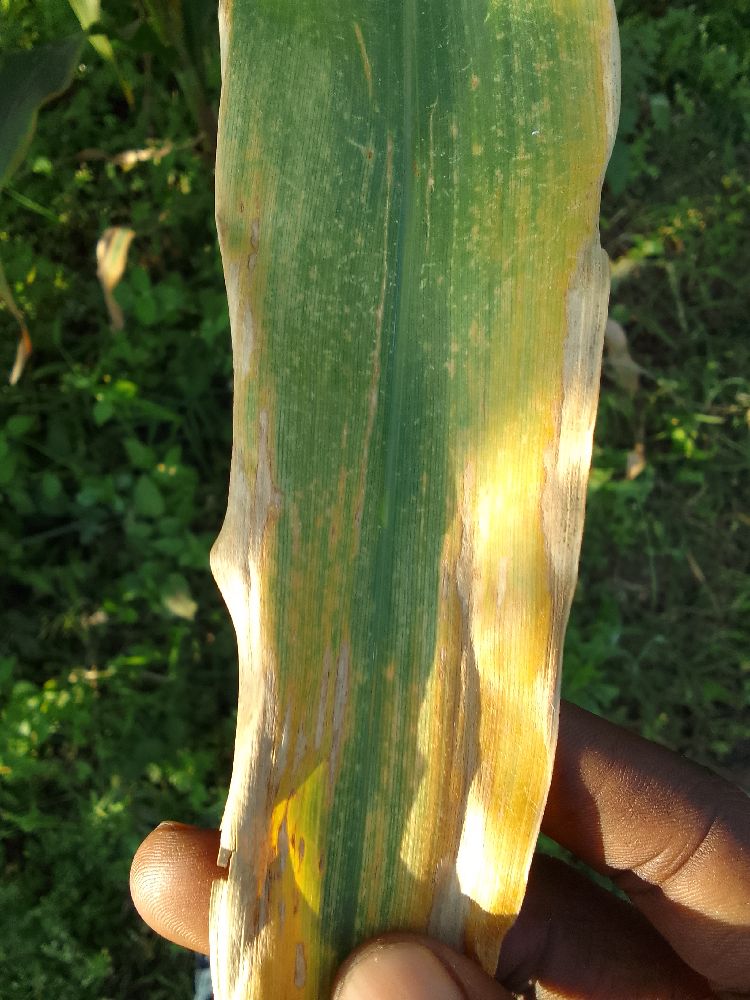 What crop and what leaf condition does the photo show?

maize, maize lethal necrosis
